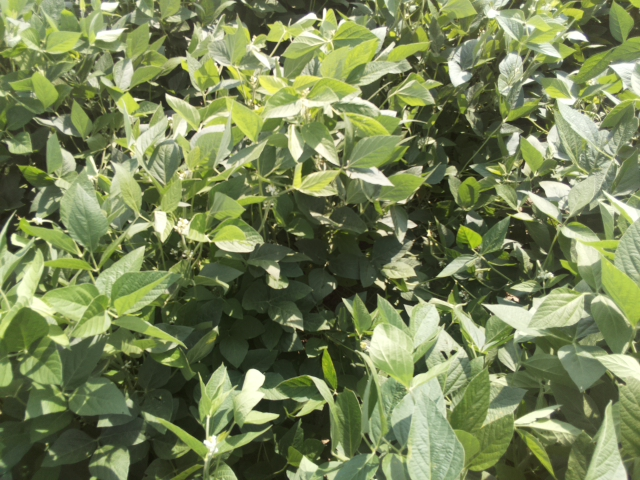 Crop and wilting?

soybean, leaves with no wilting
